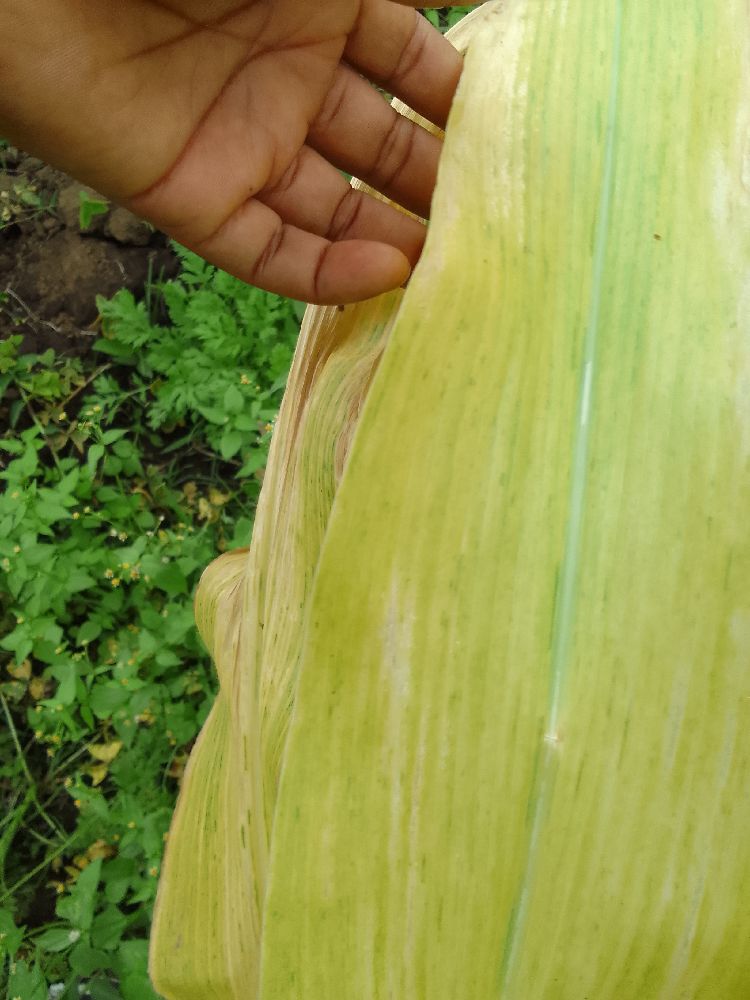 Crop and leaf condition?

maize, maize lethal necrosis
